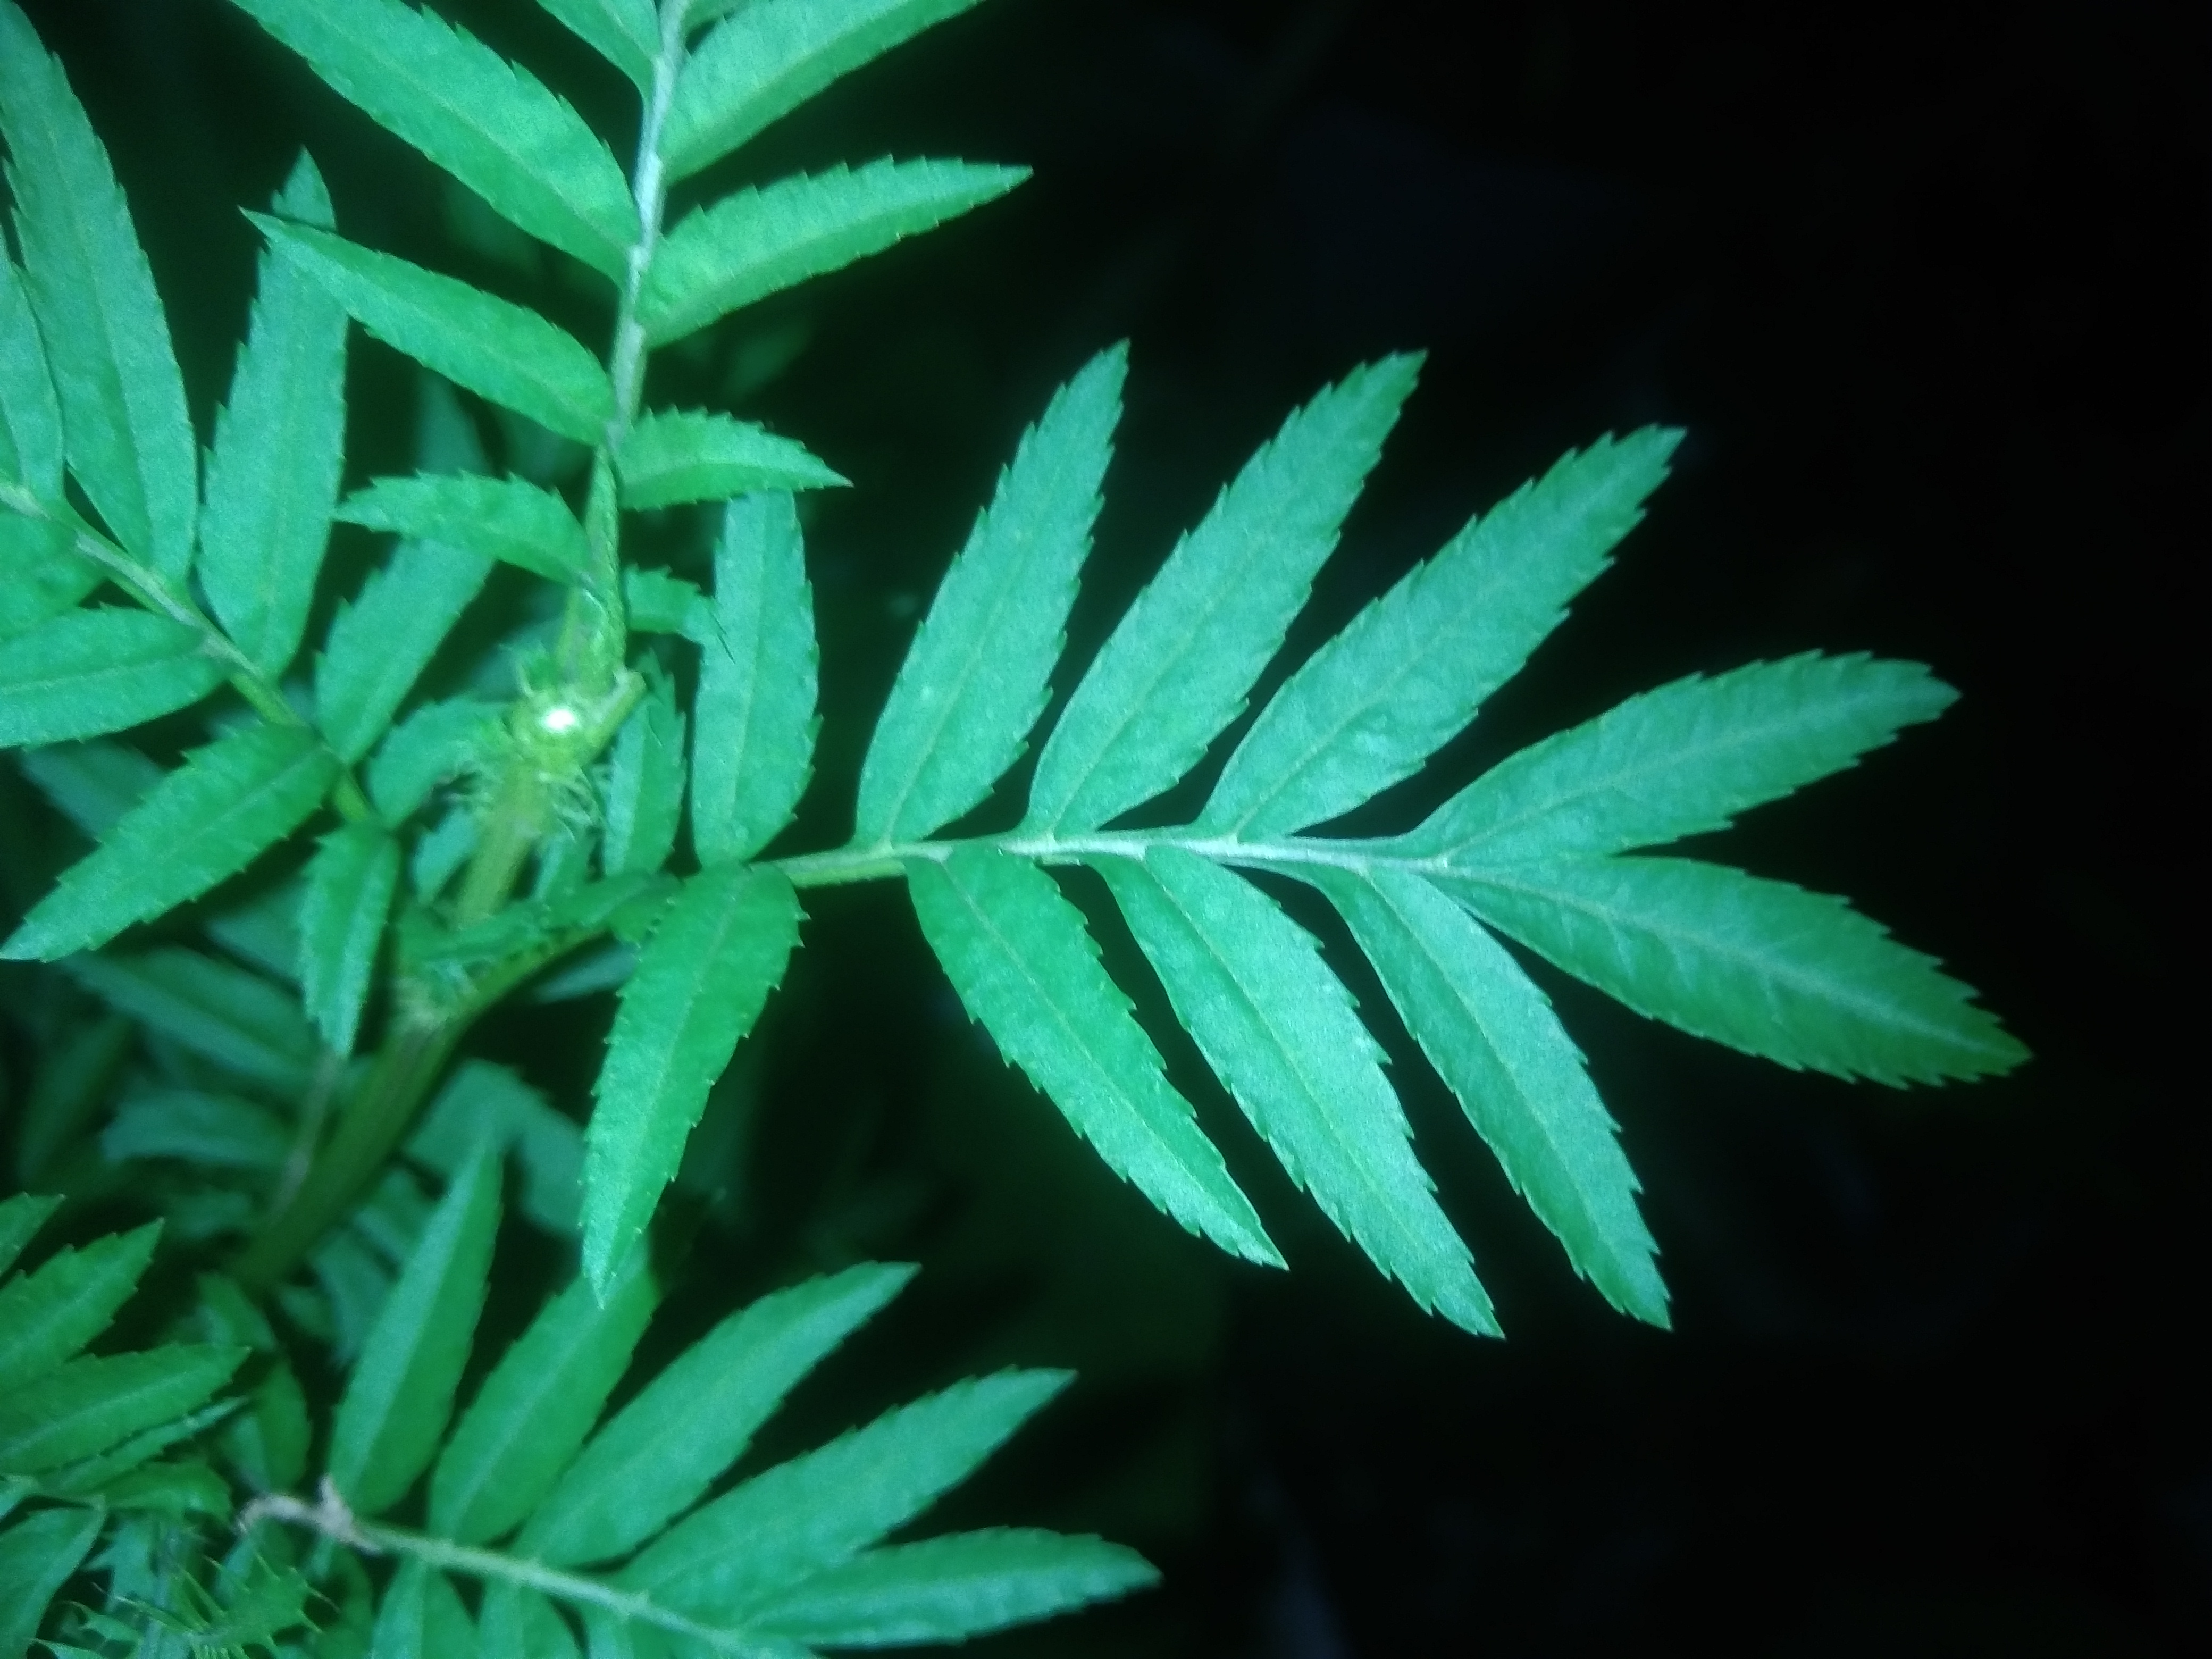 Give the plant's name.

marigold
